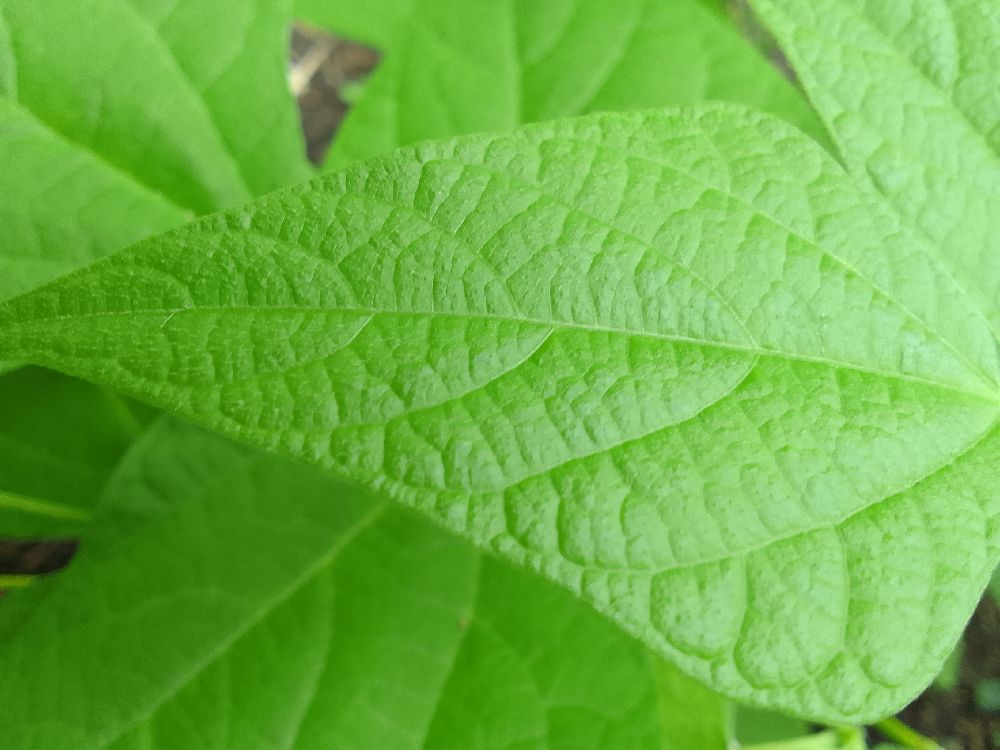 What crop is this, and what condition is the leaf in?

common bean, healthy
